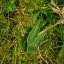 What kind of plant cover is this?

structured weed
